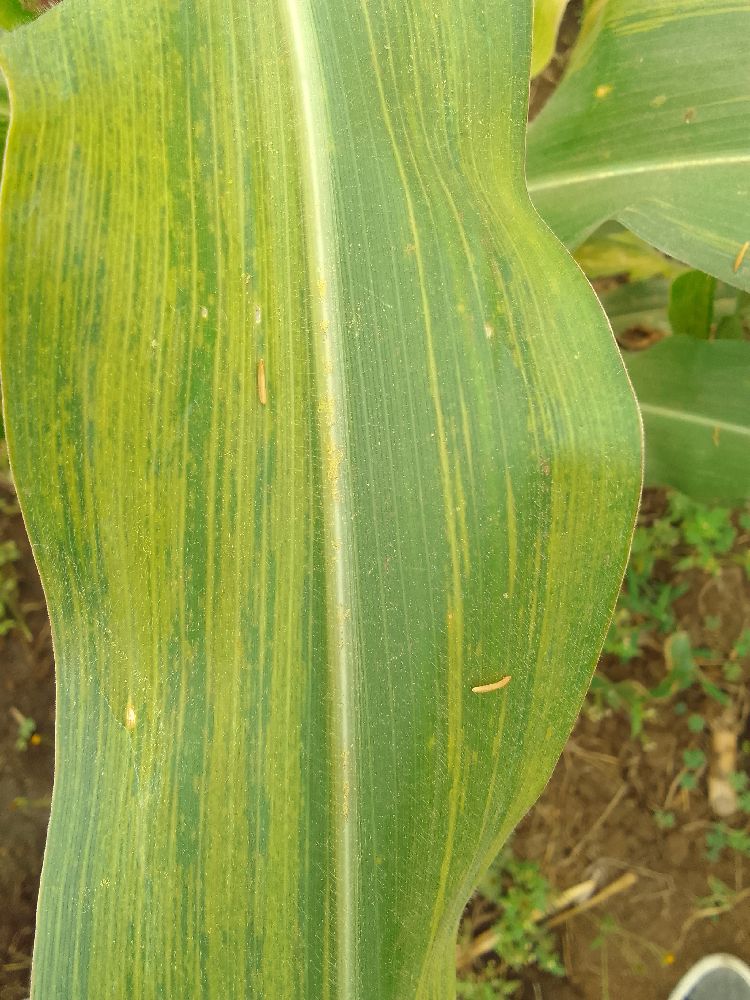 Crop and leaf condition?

maize, maize lethal necrosis
